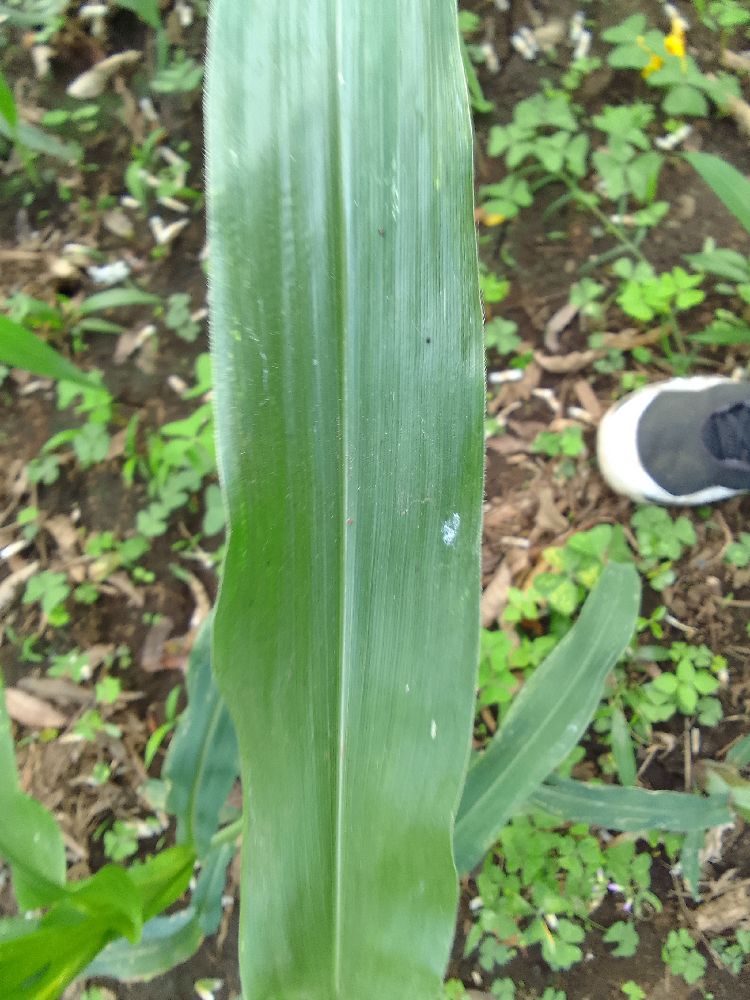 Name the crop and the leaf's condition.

maize, healthy
